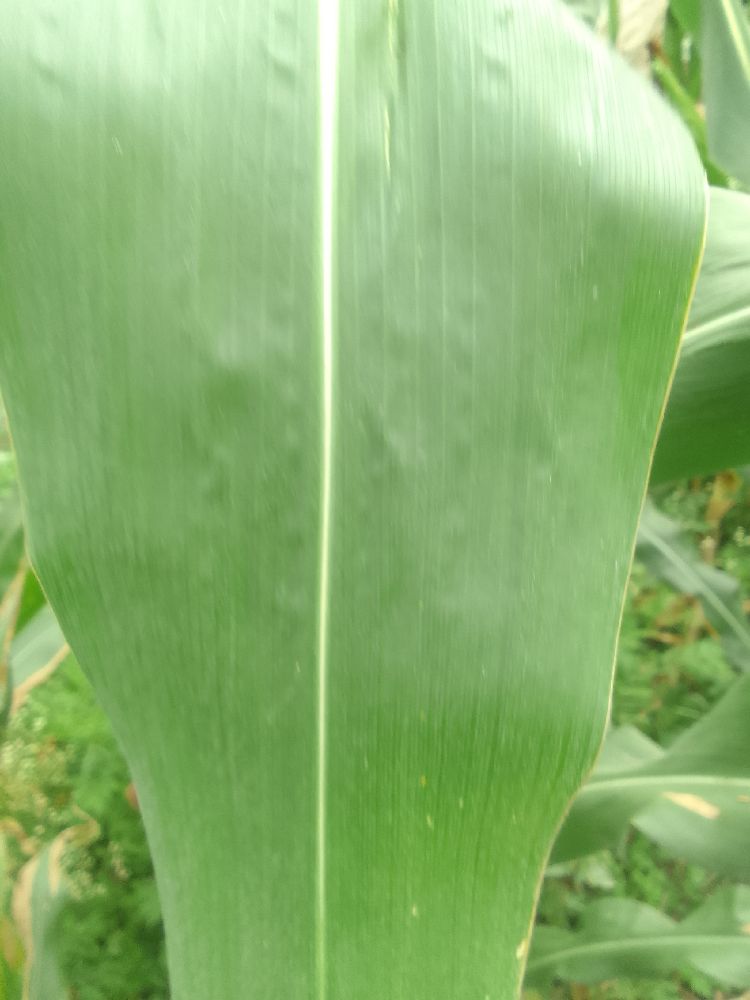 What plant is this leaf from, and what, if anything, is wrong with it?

maize, healthy
